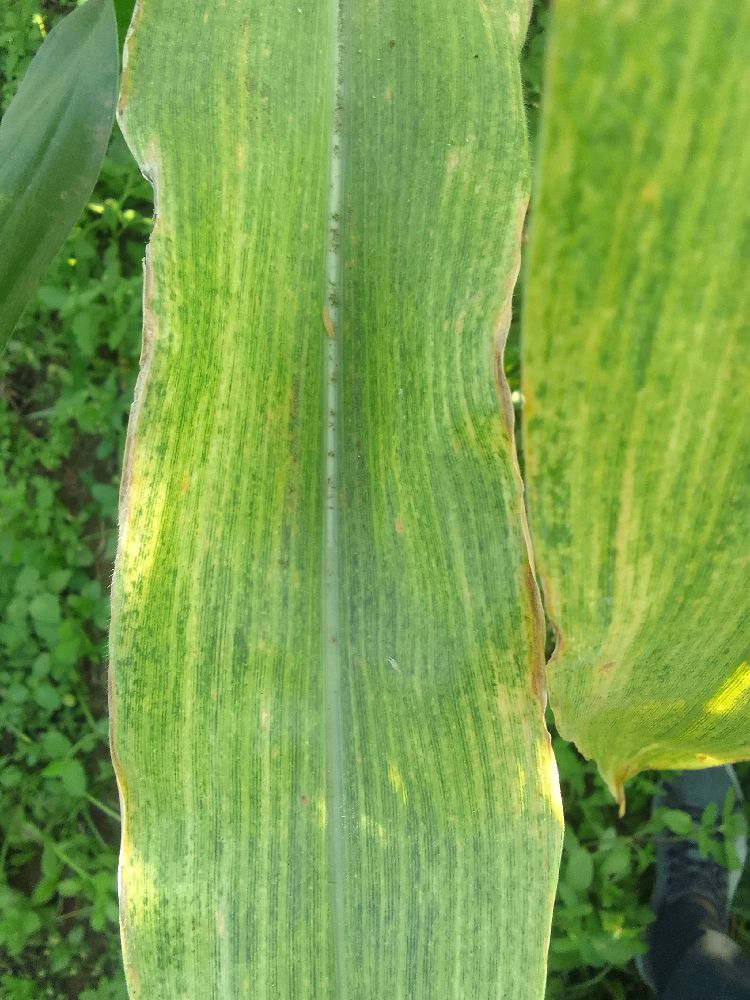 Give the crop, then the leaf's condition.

maize, maize lethal necrosis
